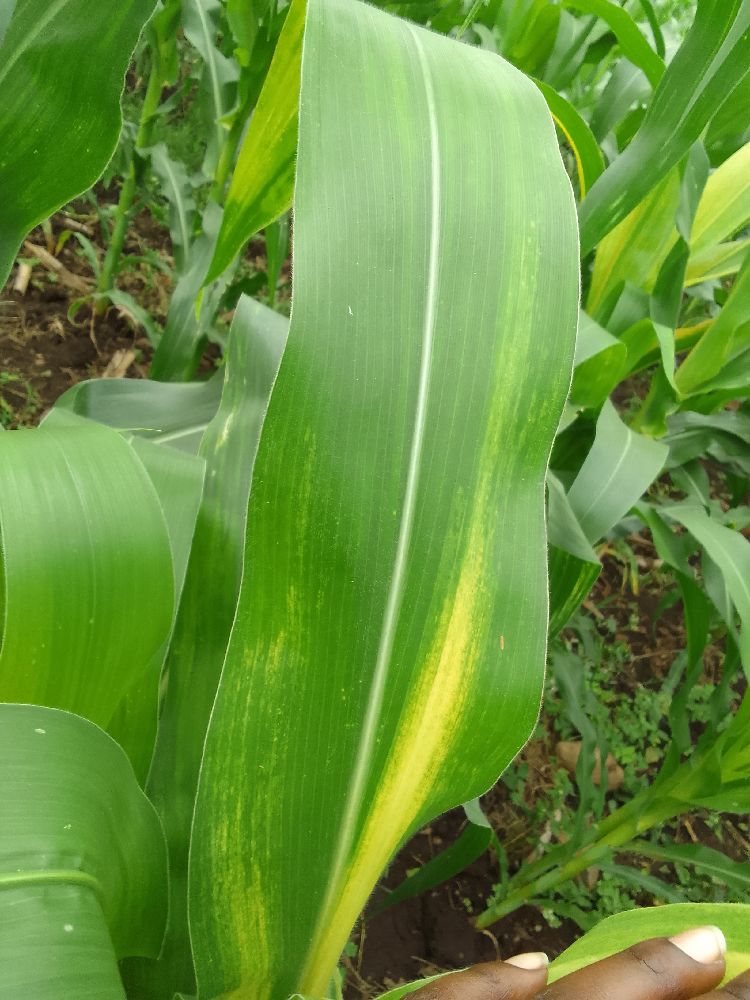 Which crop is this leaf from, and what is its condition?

maize, maize lethal necrosis
